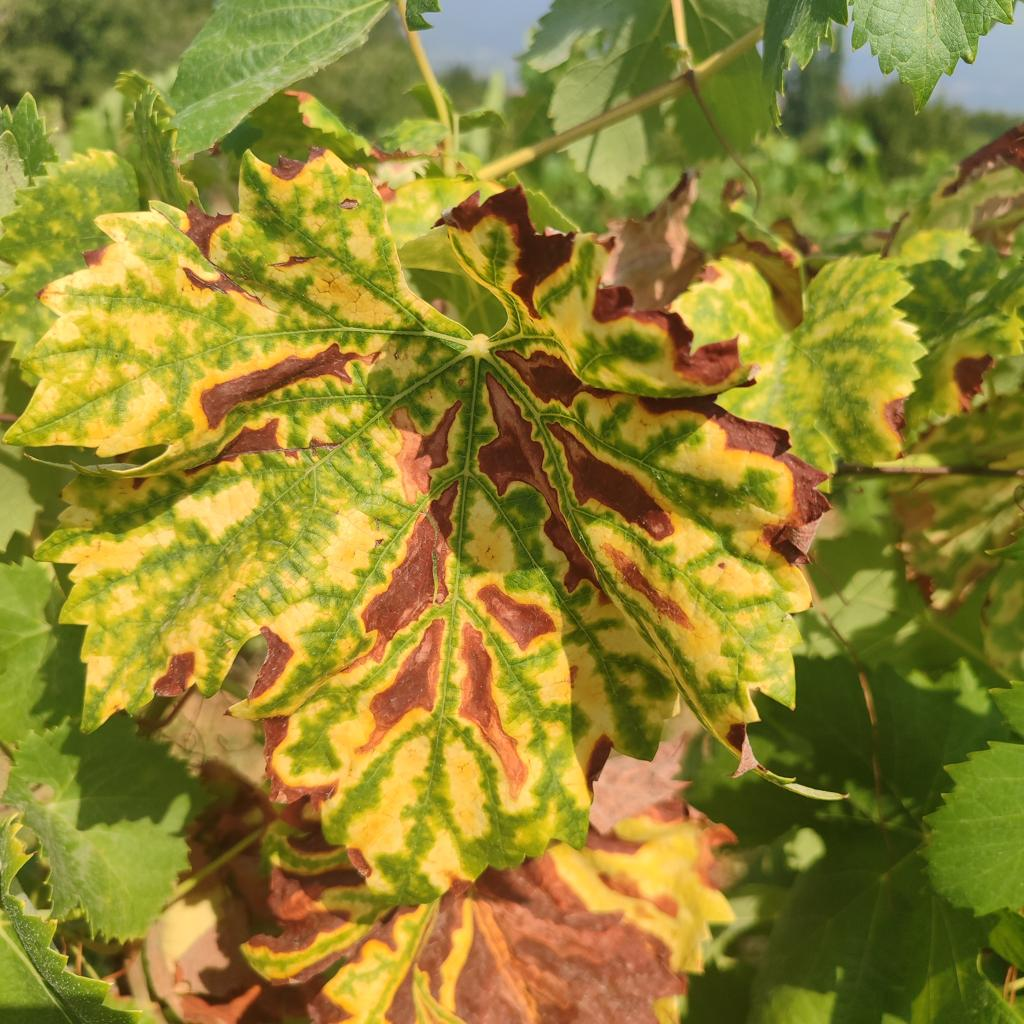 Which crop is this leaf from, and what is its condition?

grapevine, esca complex
